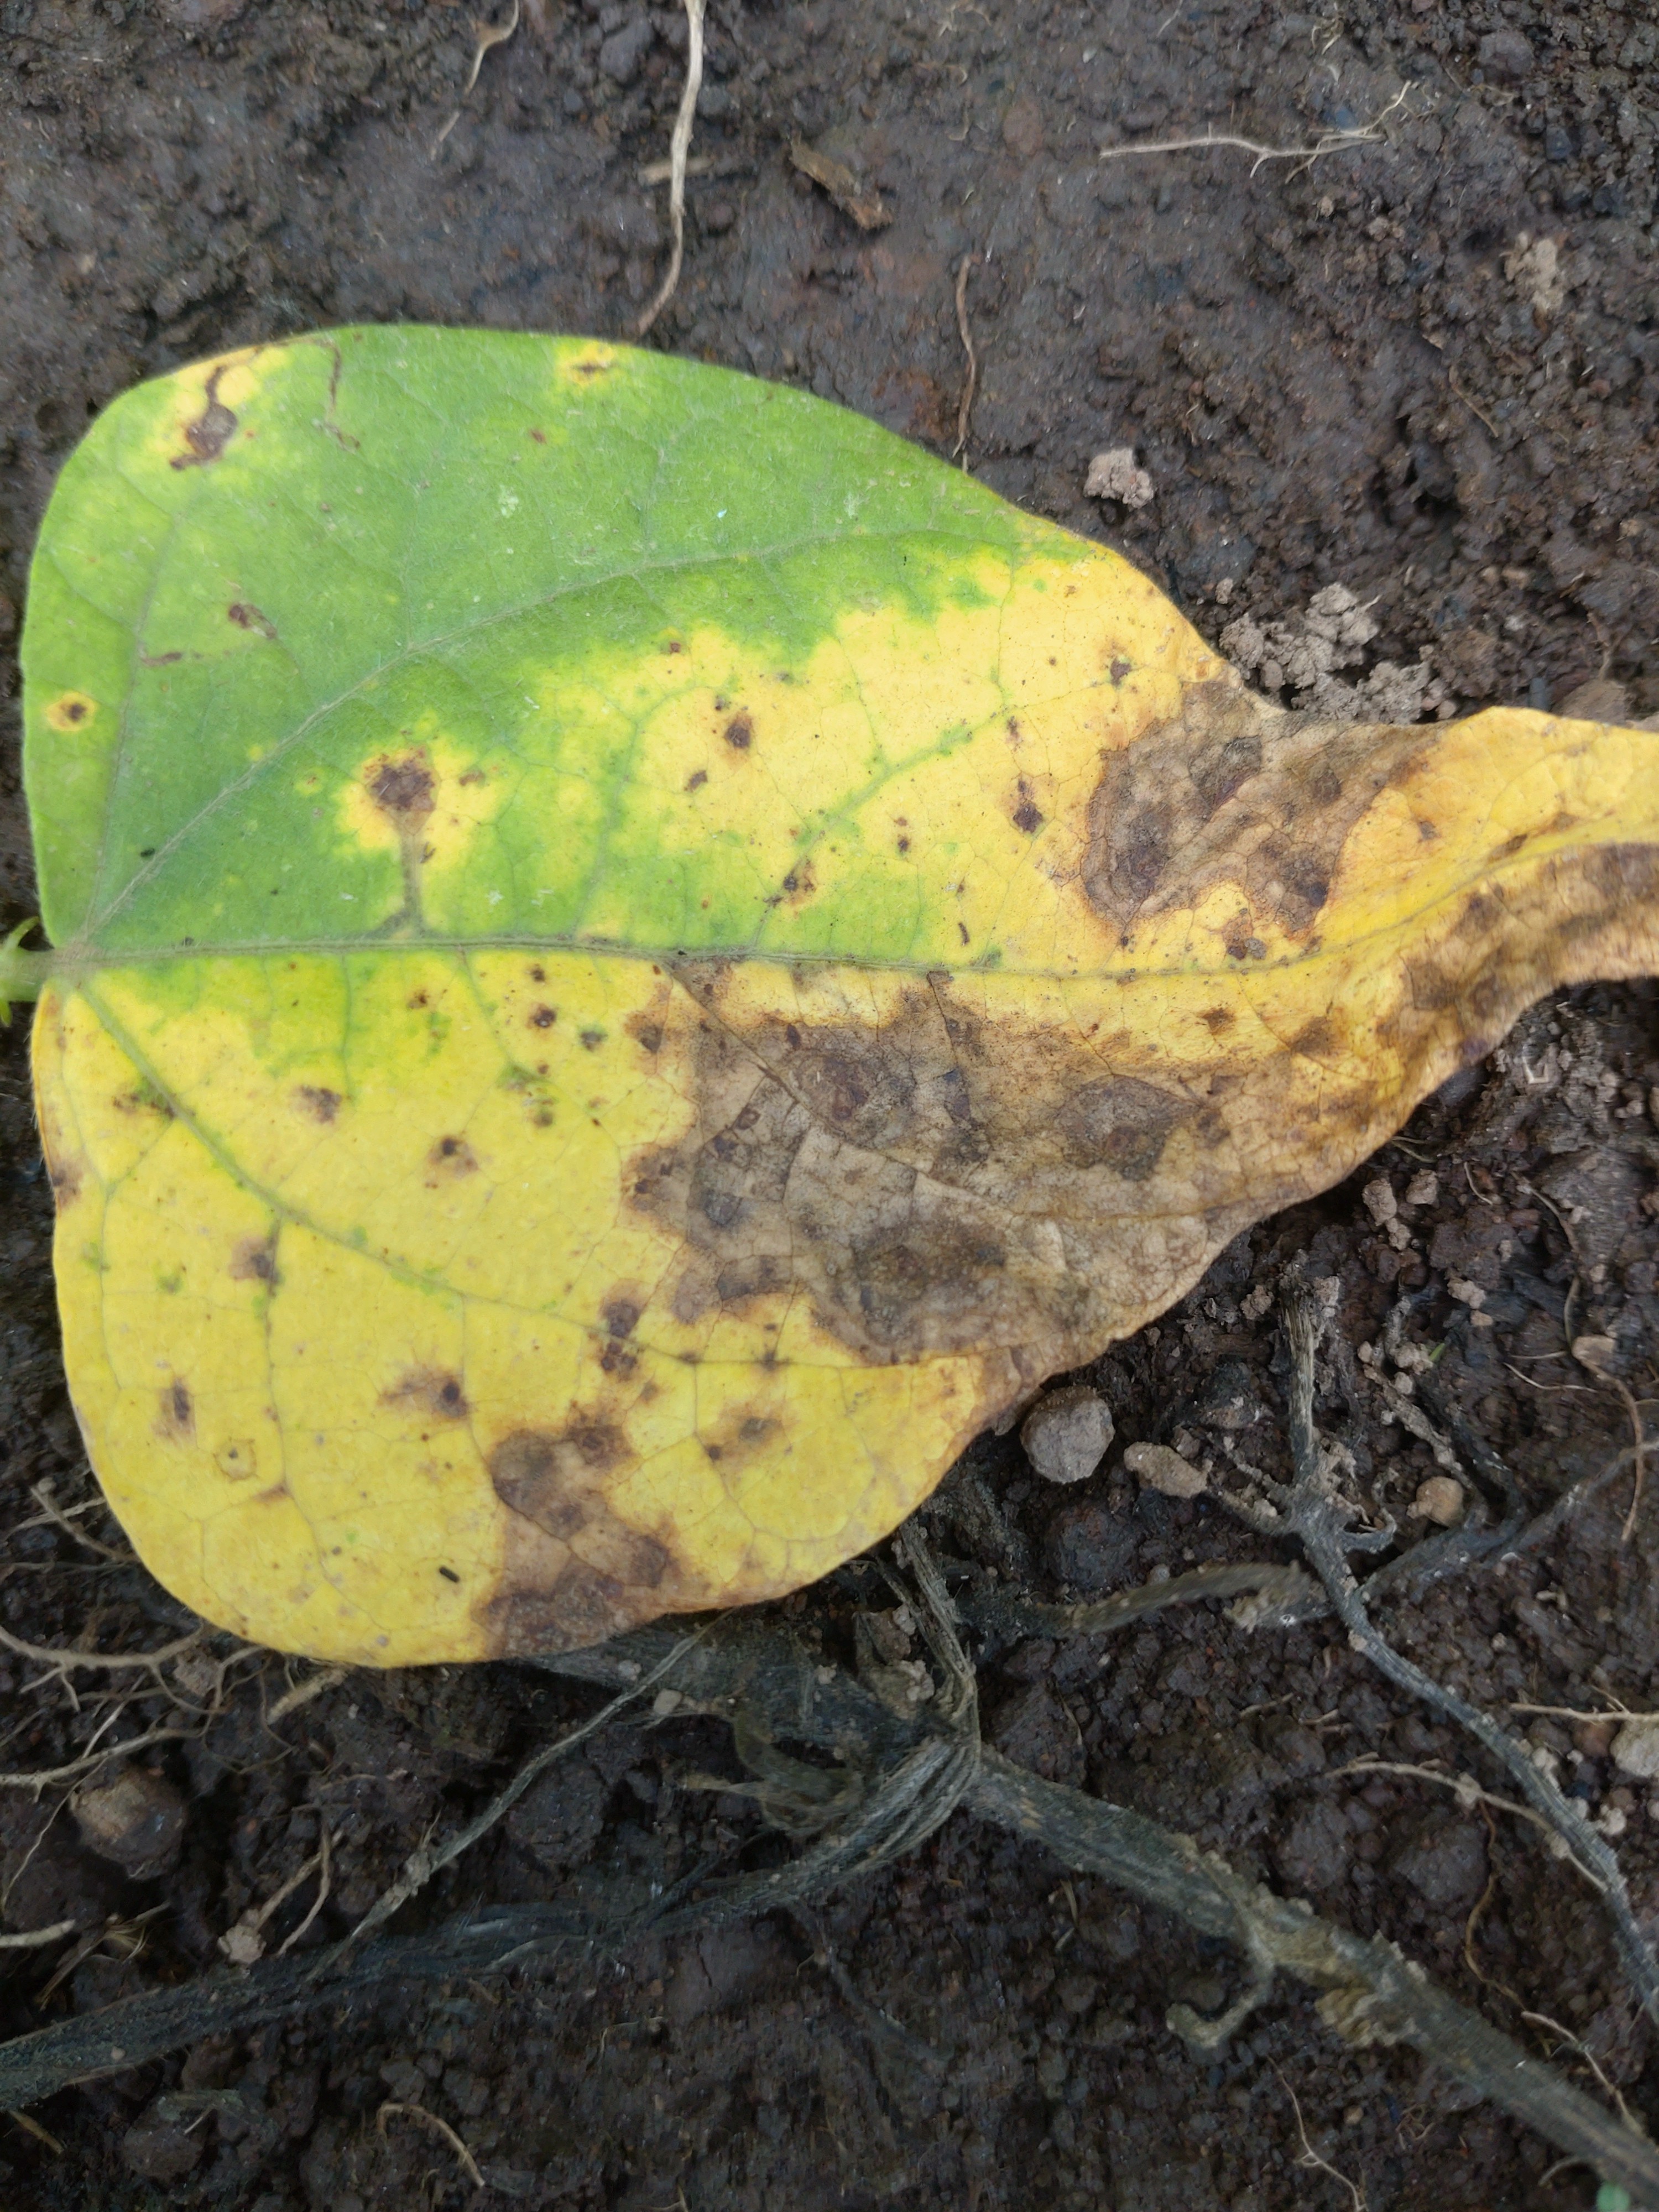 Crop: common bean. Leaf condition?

rust
